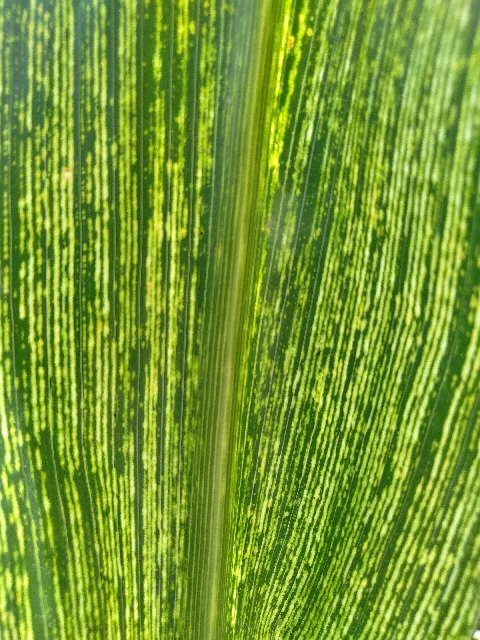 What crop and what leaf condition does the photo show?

maize, maize streak virus
